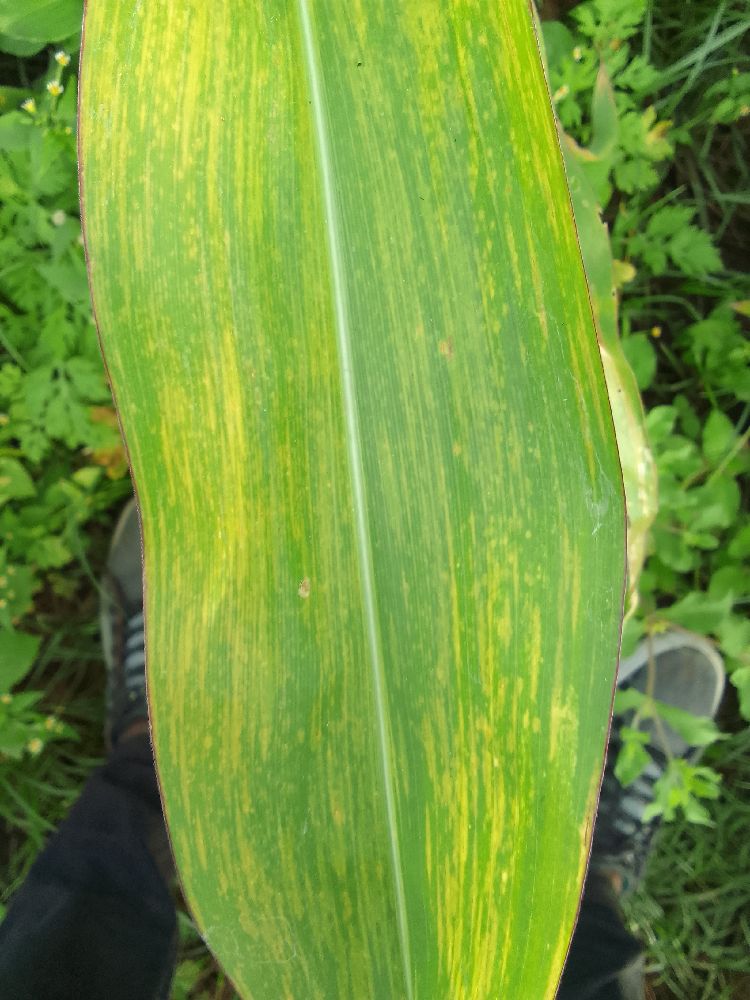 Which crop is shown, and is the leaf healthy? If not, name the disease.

maize, maize lethal necrosis
